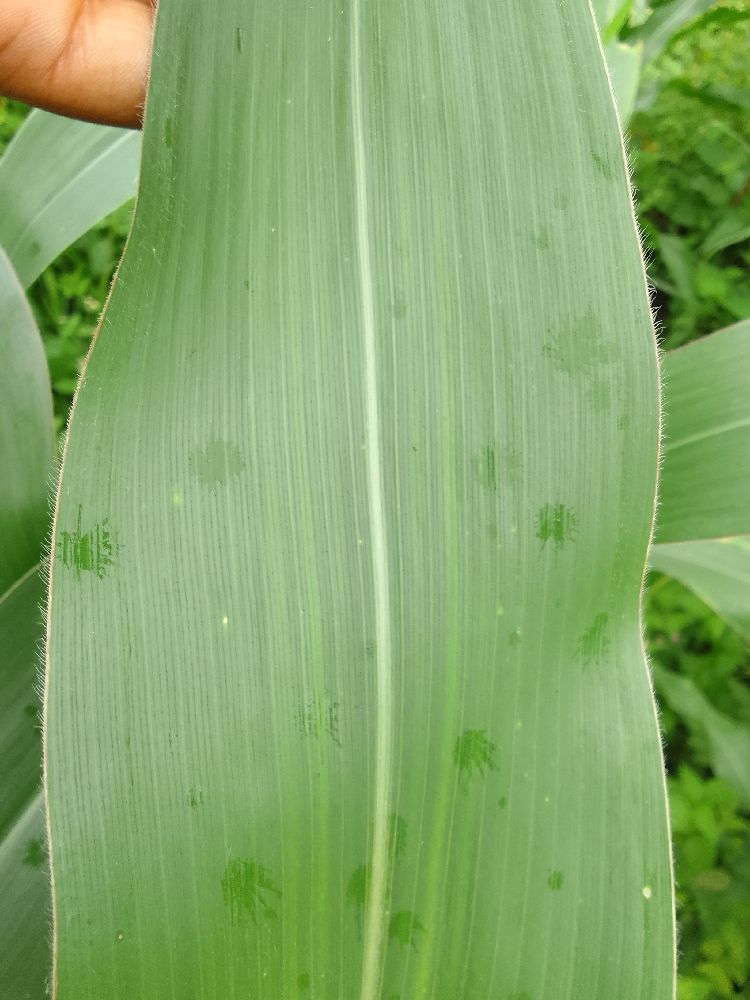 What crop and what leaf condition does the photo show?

maize, healthy
